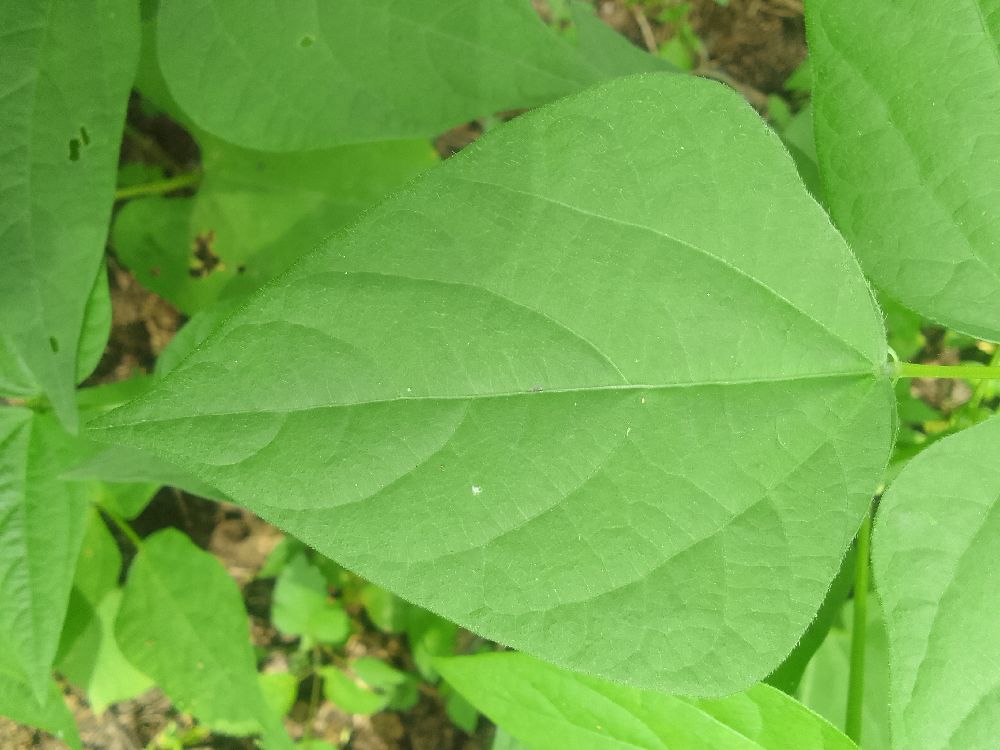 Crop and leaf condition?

common bean, healthy
